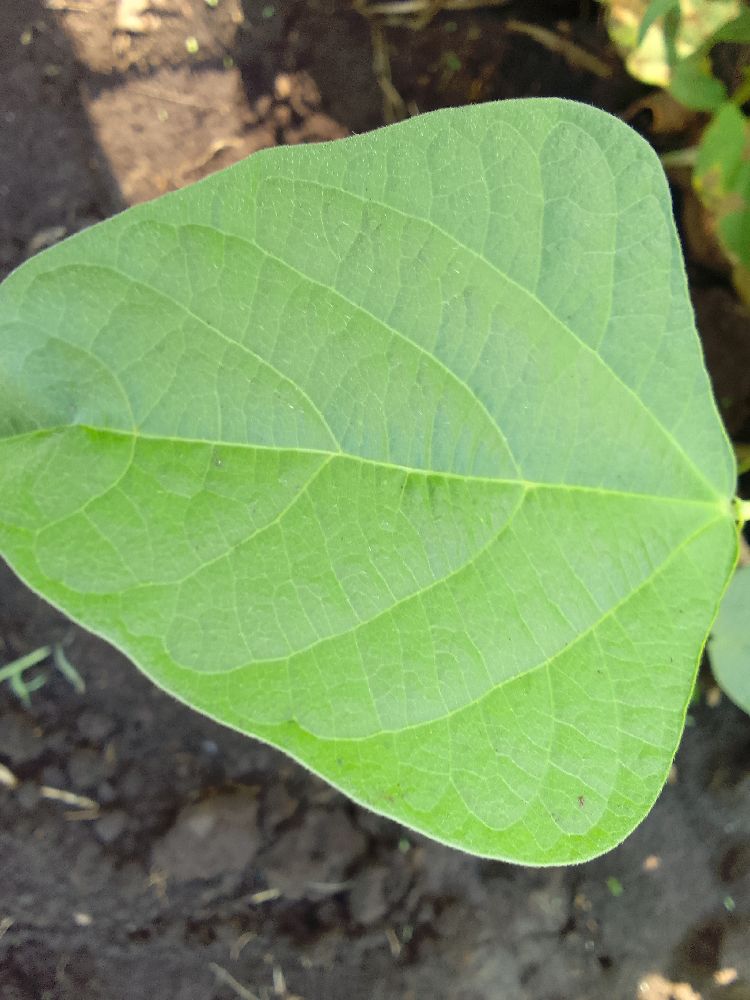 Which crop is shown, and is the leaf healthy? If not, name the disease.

common bean, healthy
